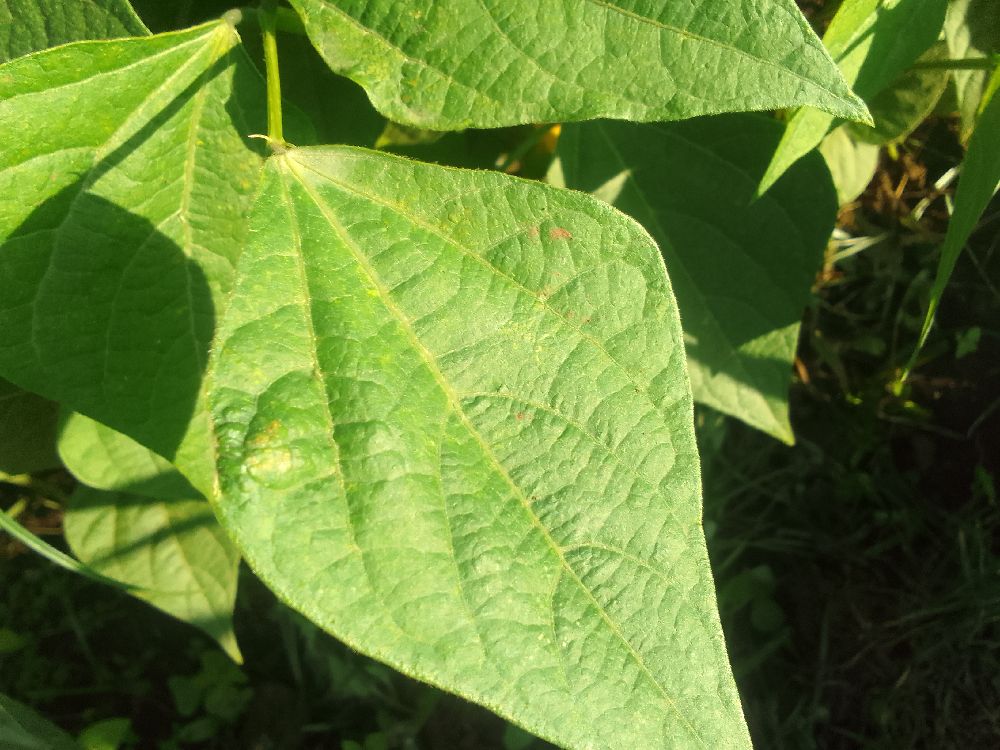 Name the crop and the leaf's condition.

common bean, healthy
